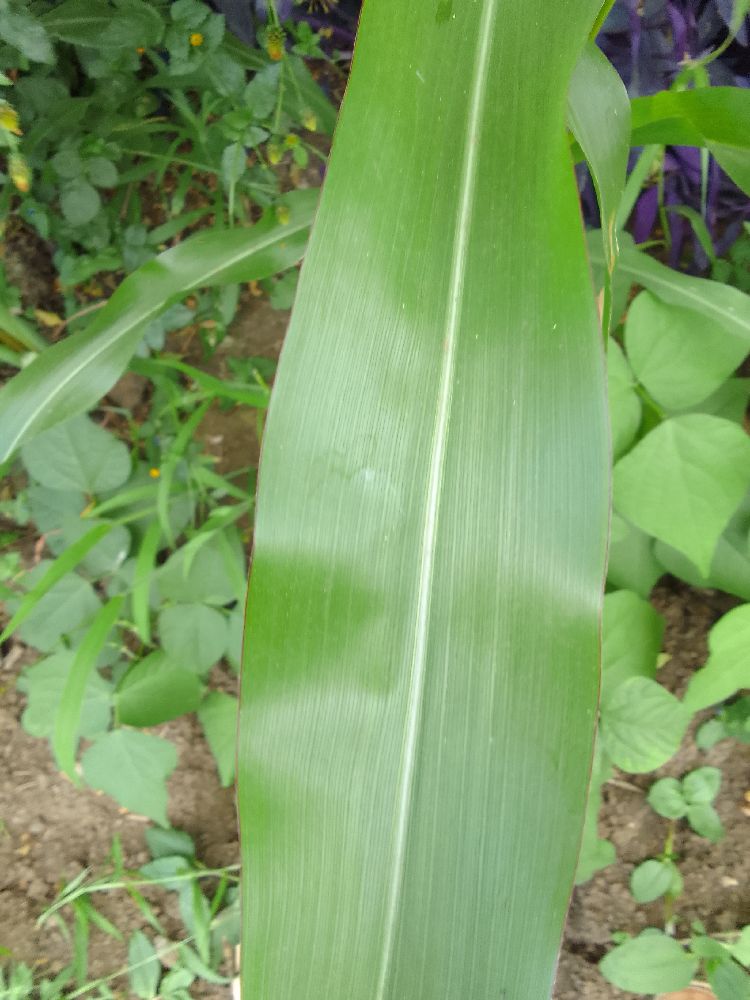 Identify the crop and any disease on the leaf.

maize, healthy
